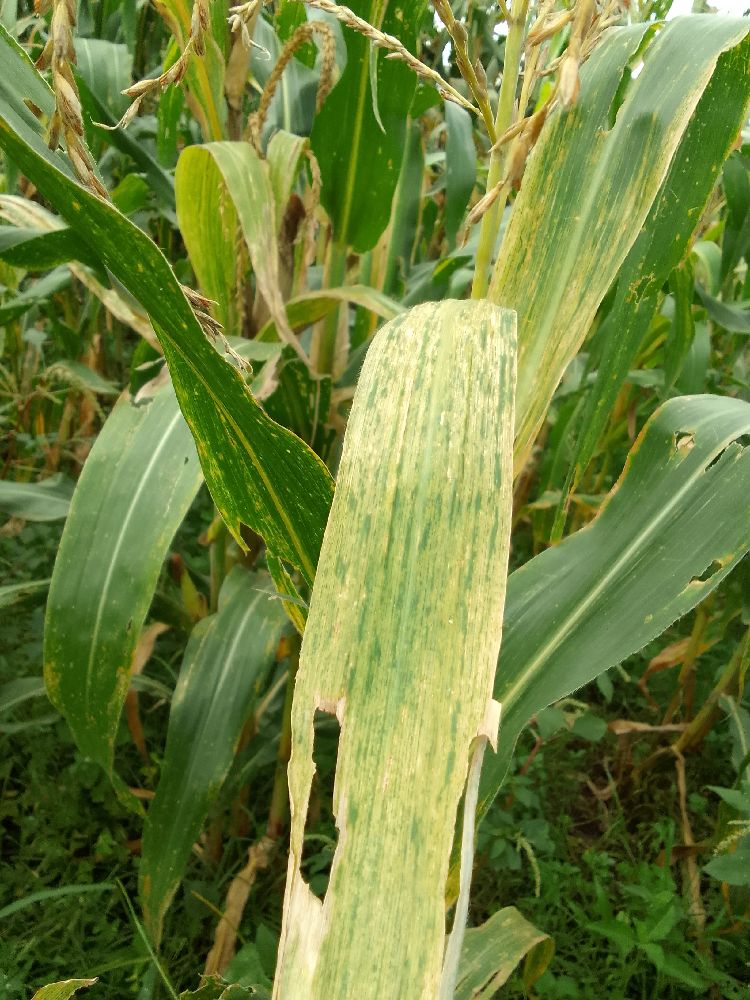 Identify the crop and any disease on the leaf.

maize, maize lethal necrosis
